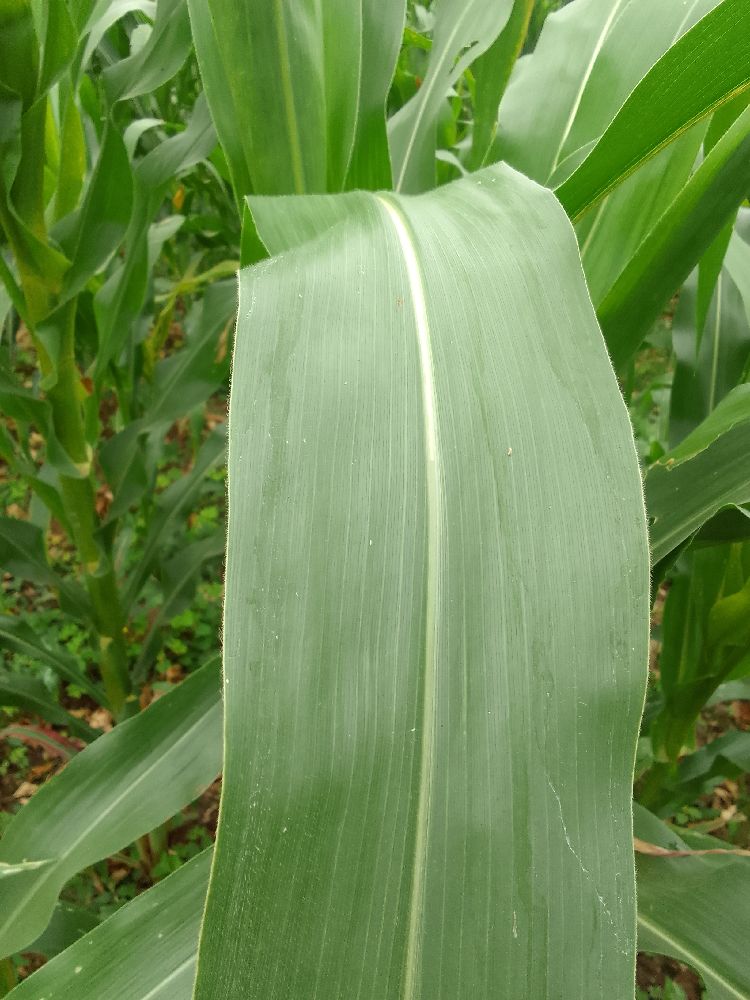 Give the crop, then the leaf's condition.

maize, healthy
